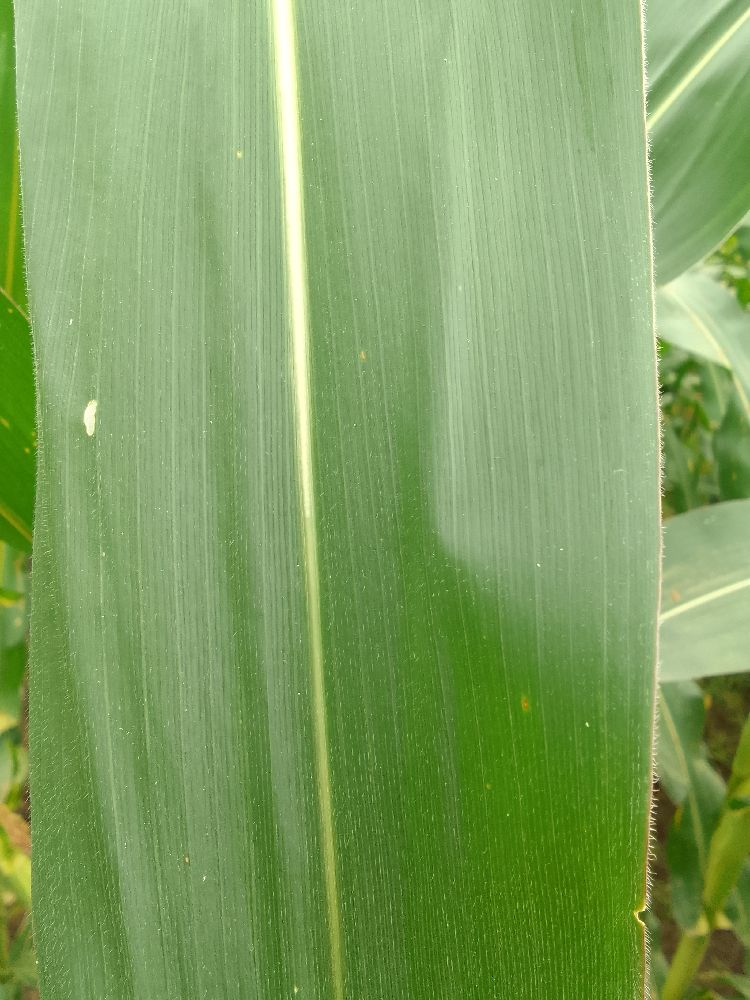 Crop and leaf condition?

maize, healthy
